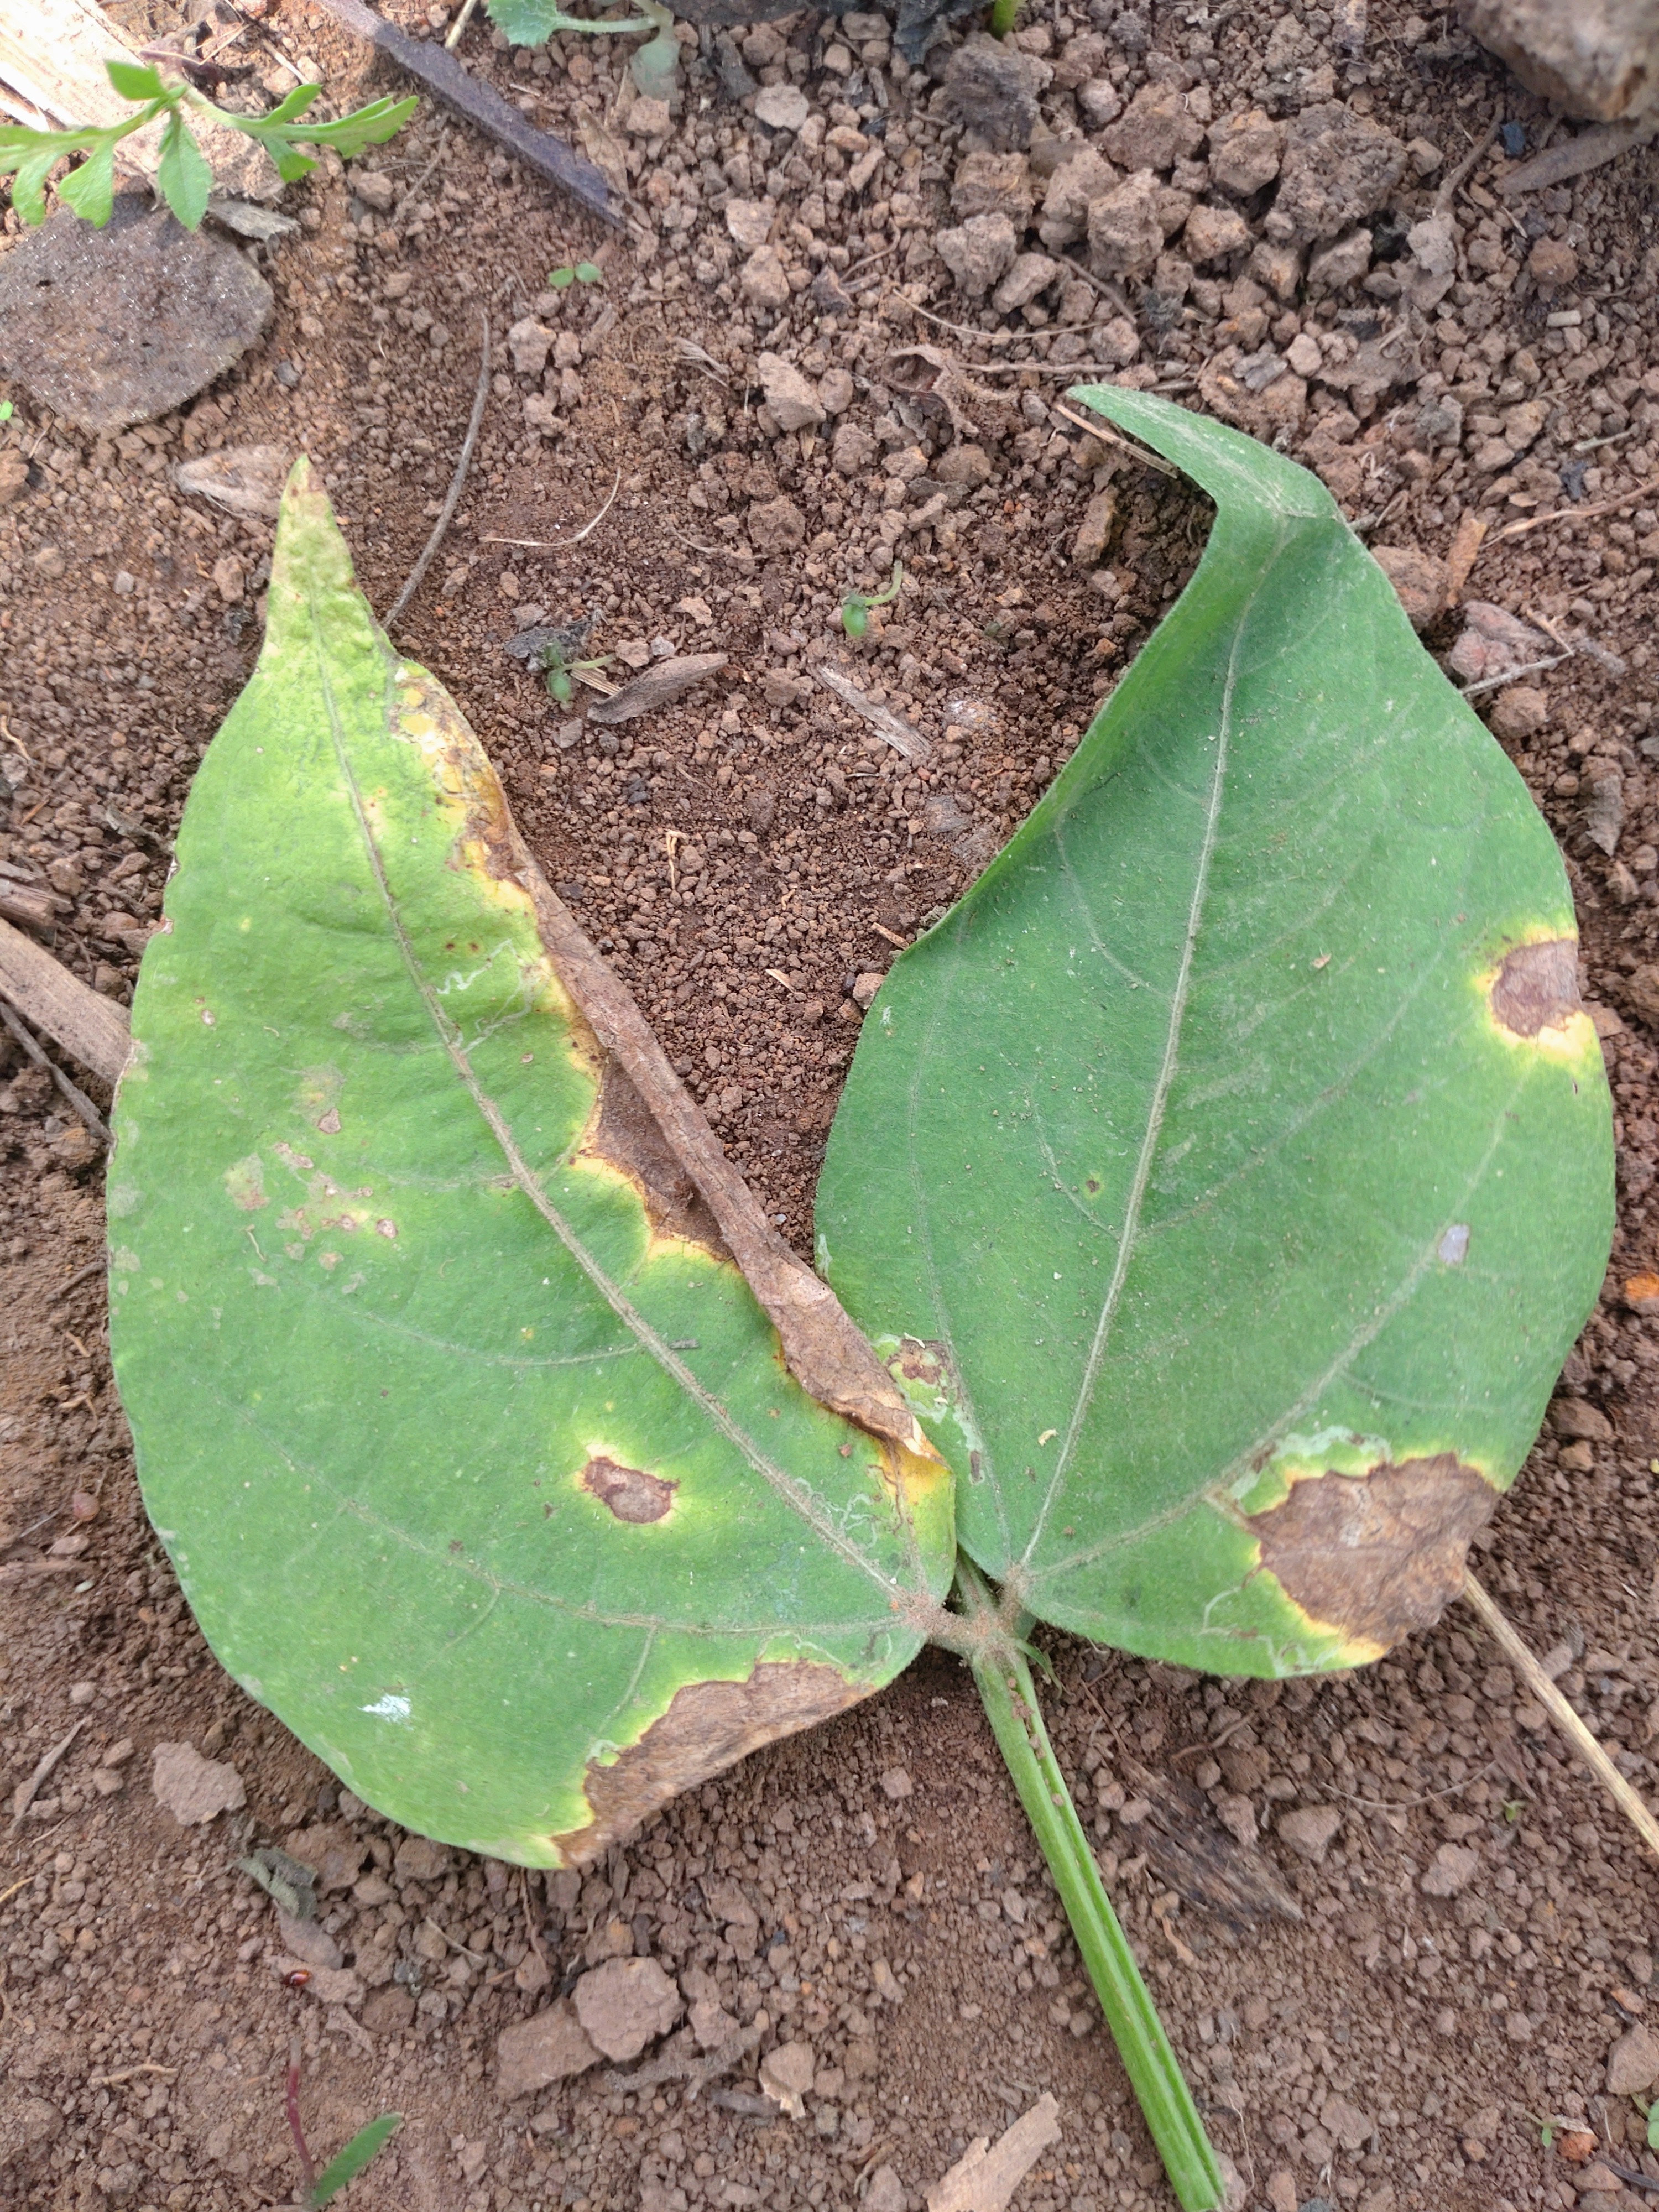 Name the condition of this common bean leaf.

anthracnose
